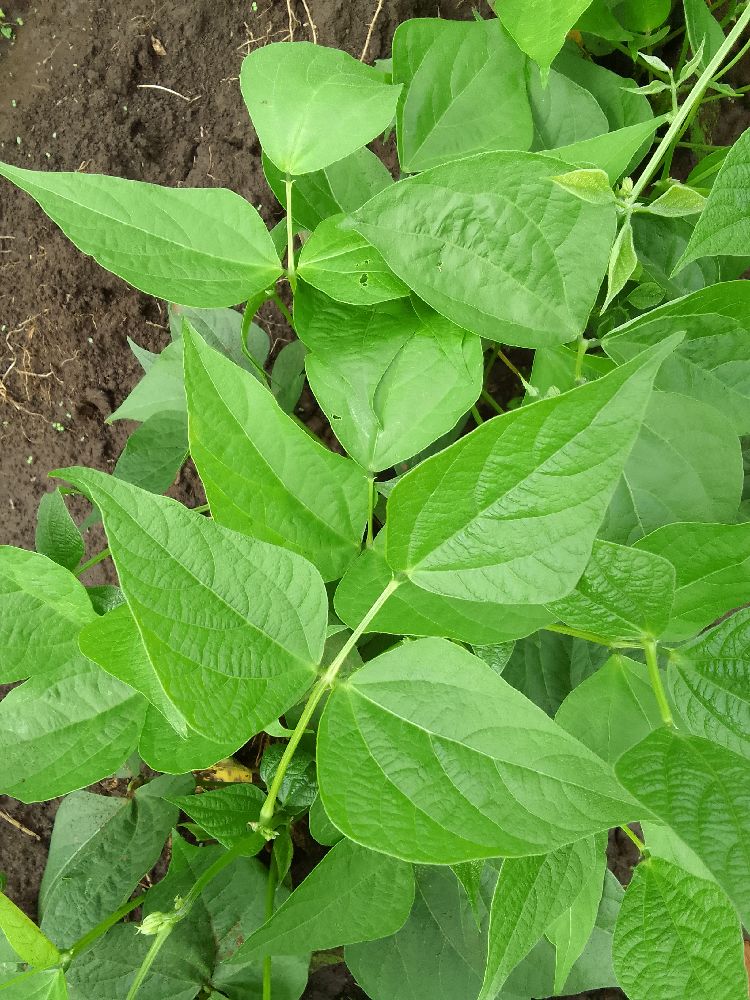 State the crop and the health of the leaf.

common bean, healthy
